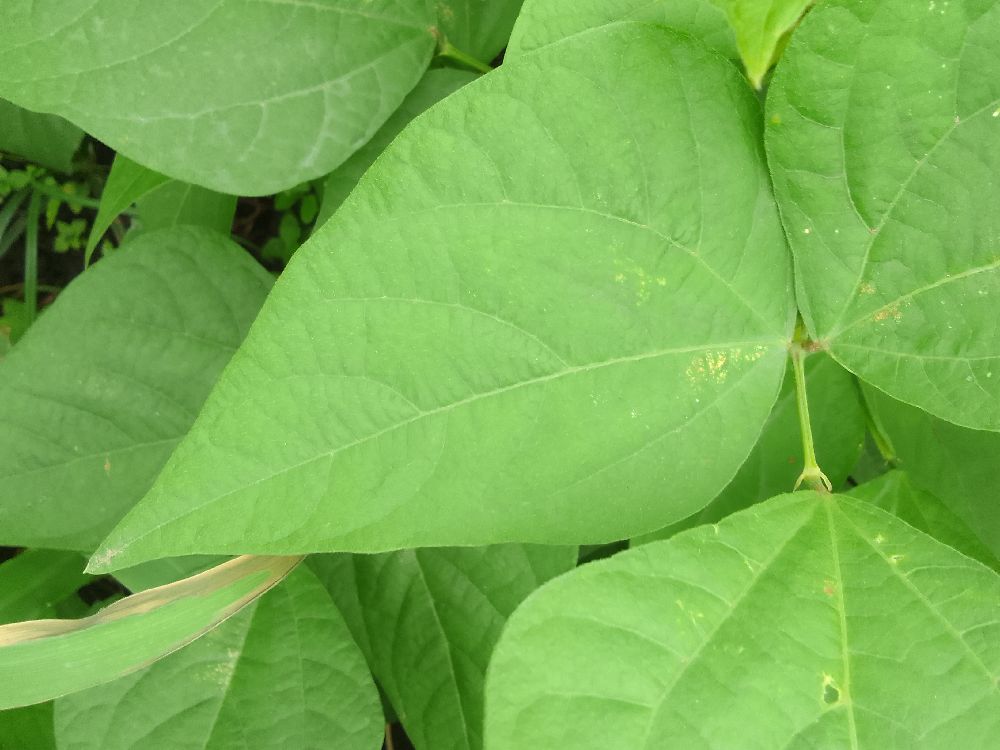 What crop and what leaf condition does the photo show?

common bean, healthy
